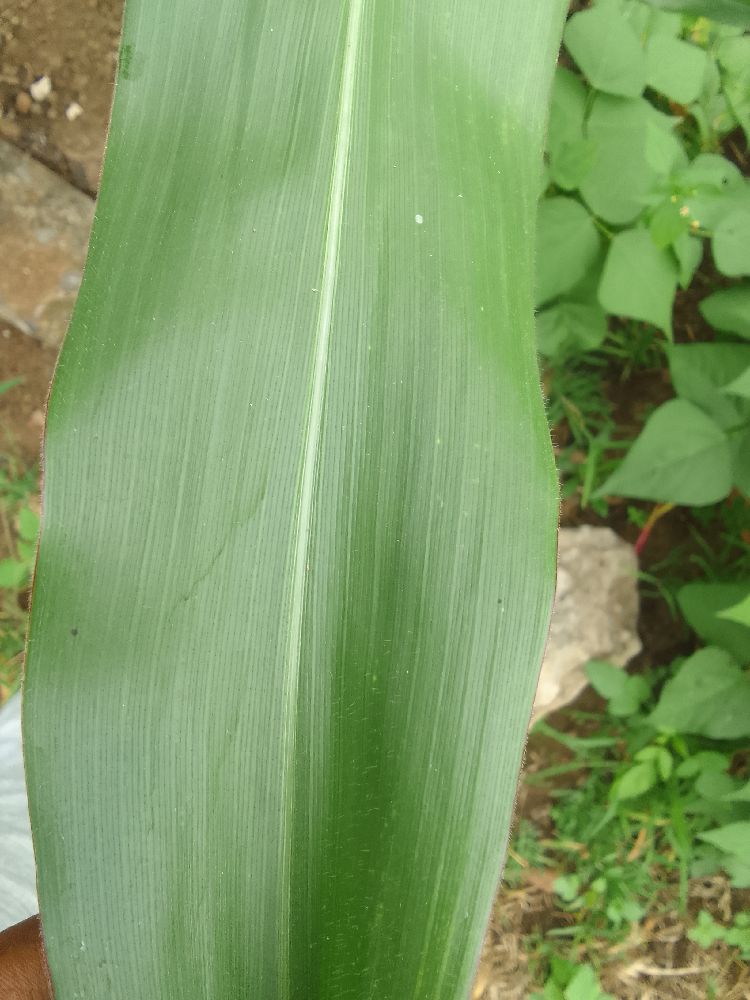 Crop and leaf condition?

maize, healthy
